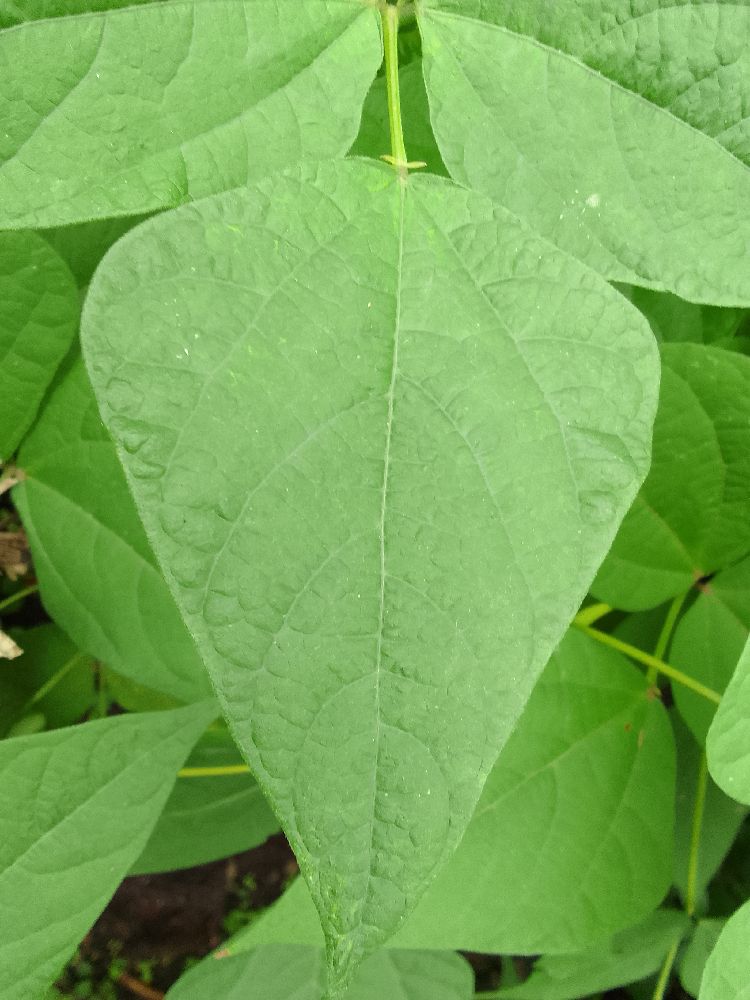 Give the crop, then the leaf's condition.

common bean, healthy
